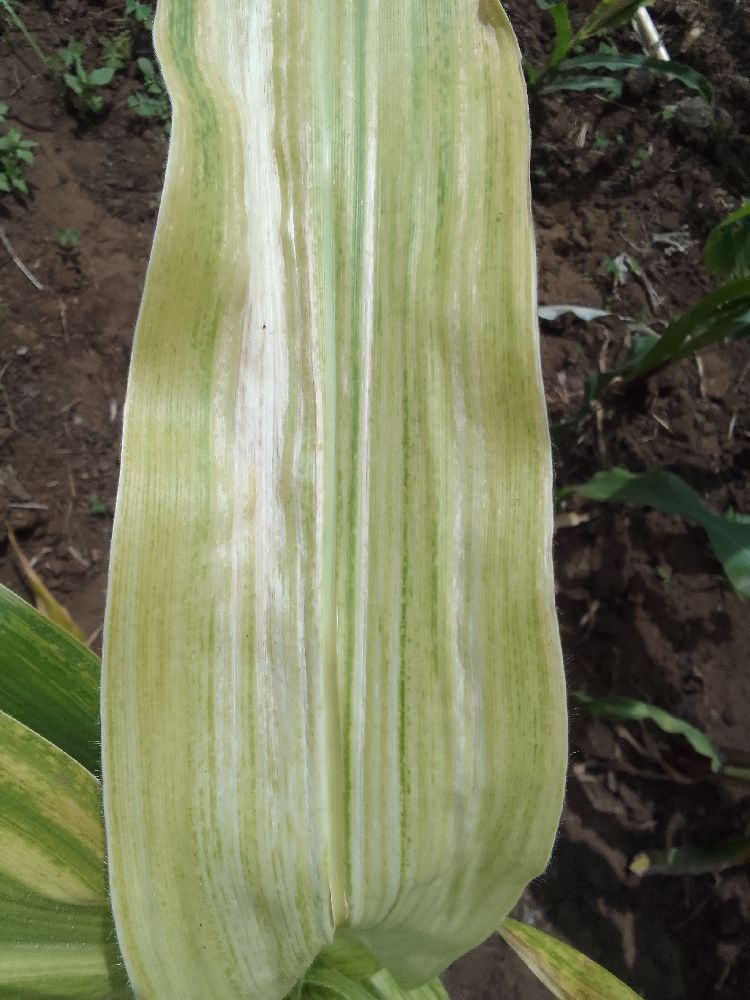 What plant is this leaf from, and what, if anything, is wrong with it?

maize, maize lethal necrosis
